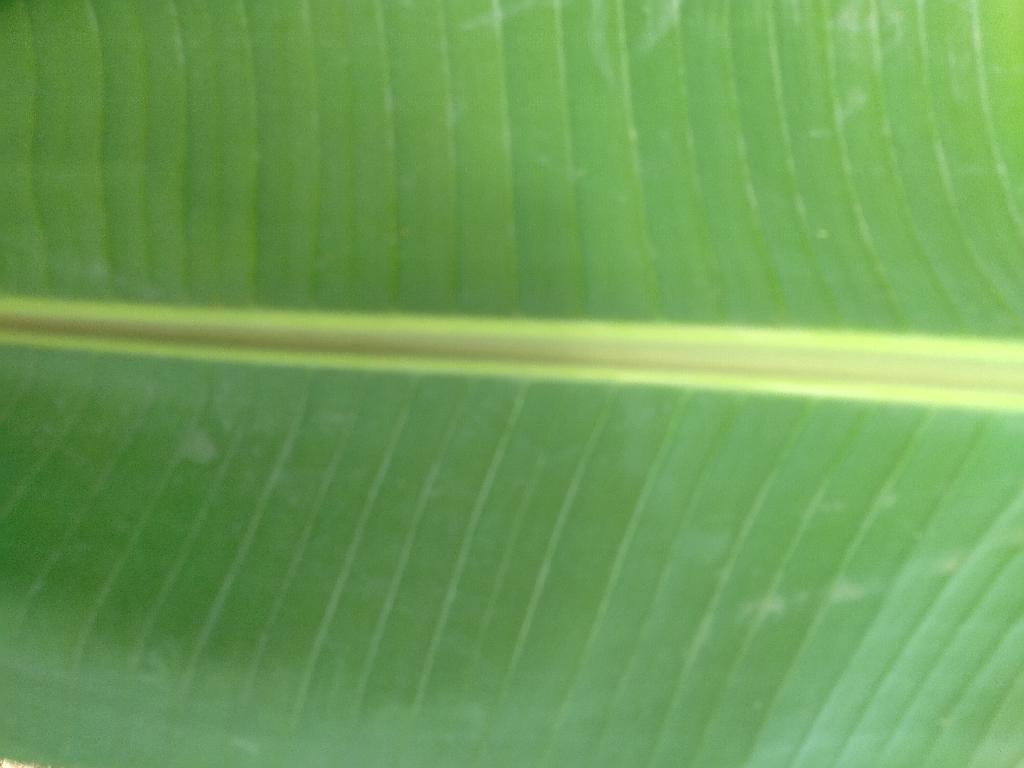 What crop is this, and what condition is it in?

banana, healthy
